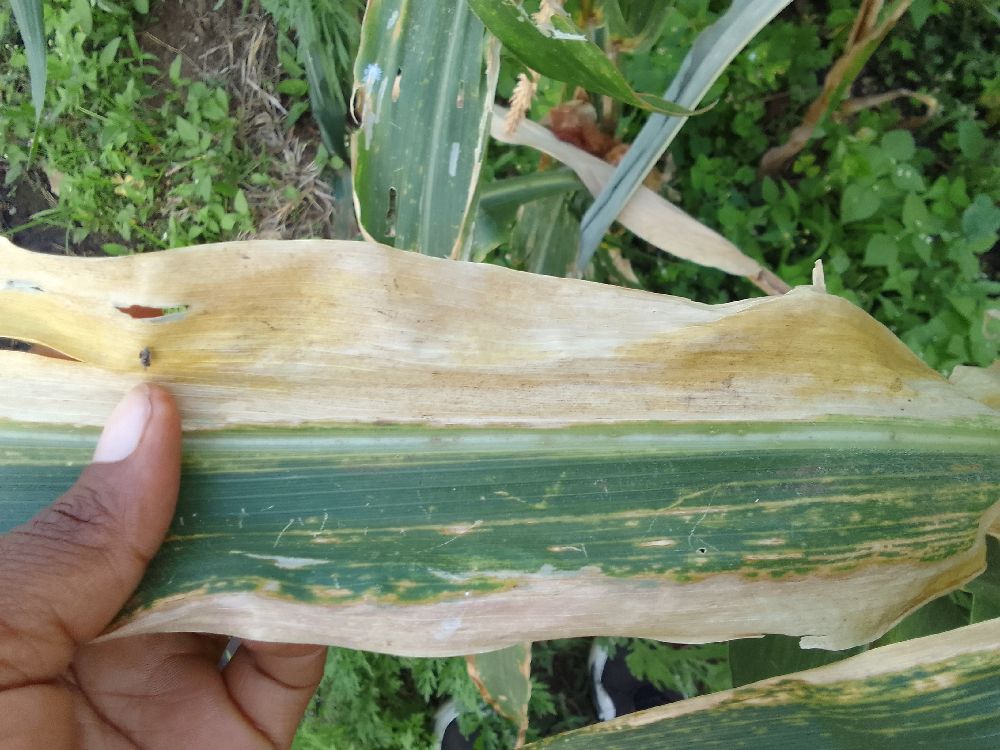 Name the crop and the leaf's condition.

maize, maize lethal necrosis
